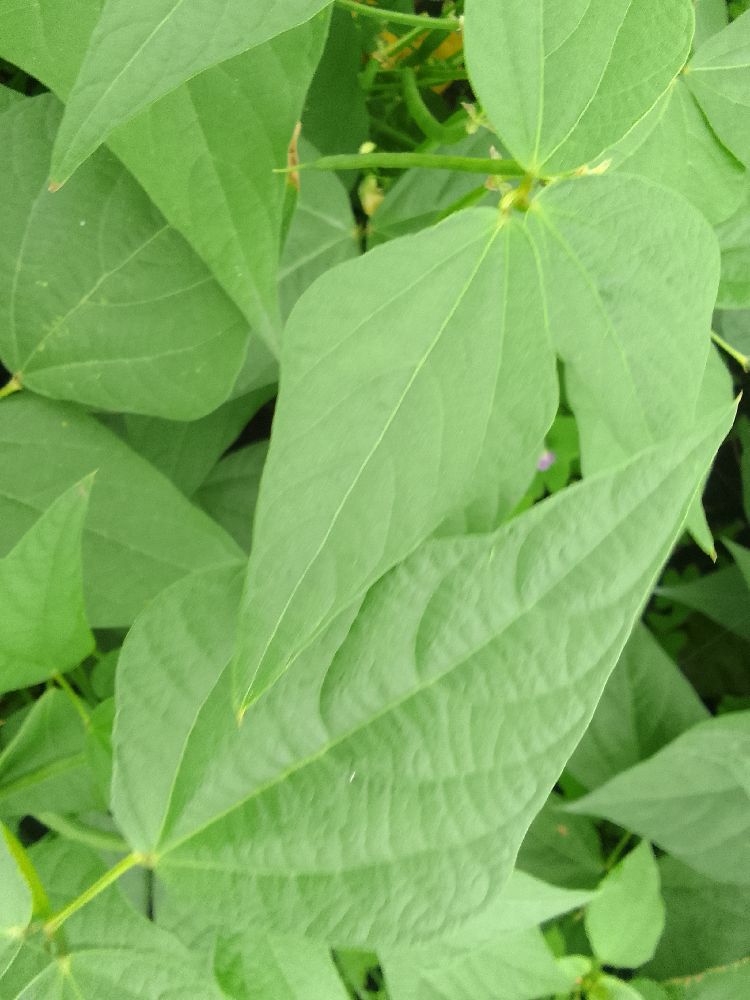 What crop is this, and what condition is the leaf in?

common bean, healthy
